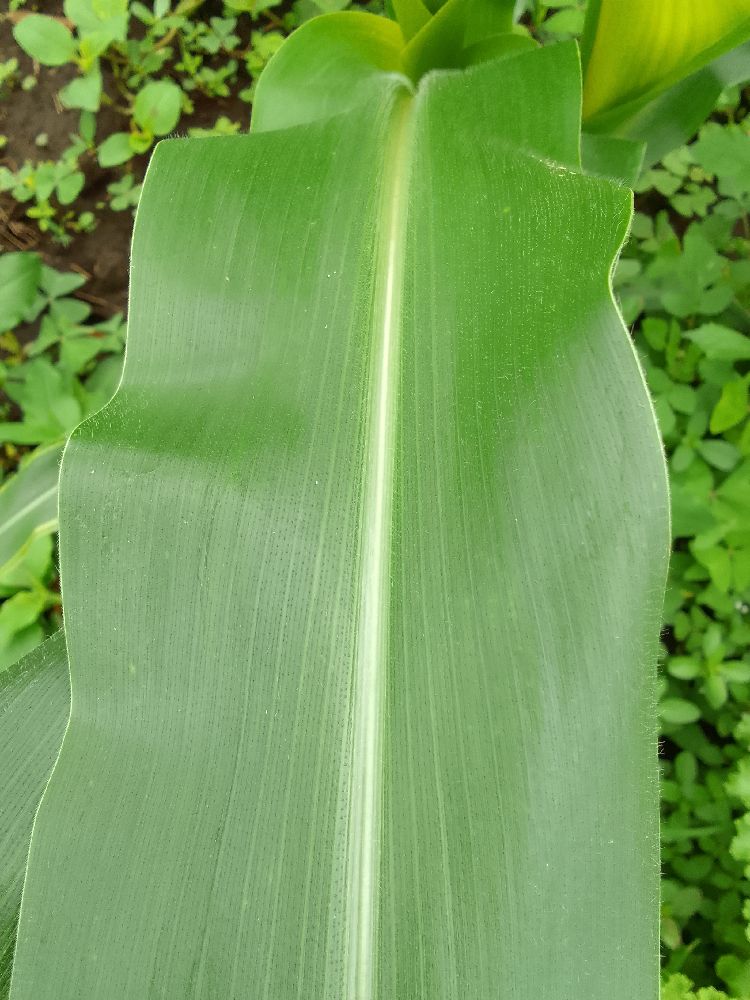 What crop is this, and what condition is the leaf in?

maize, healthy
